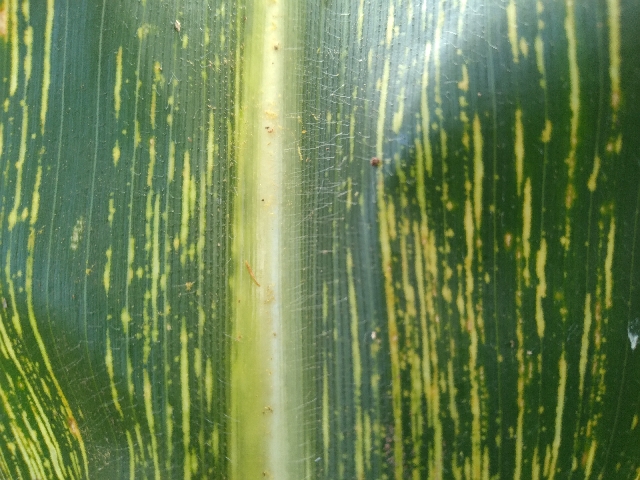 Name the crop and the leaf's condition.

maize, maize streak virus
